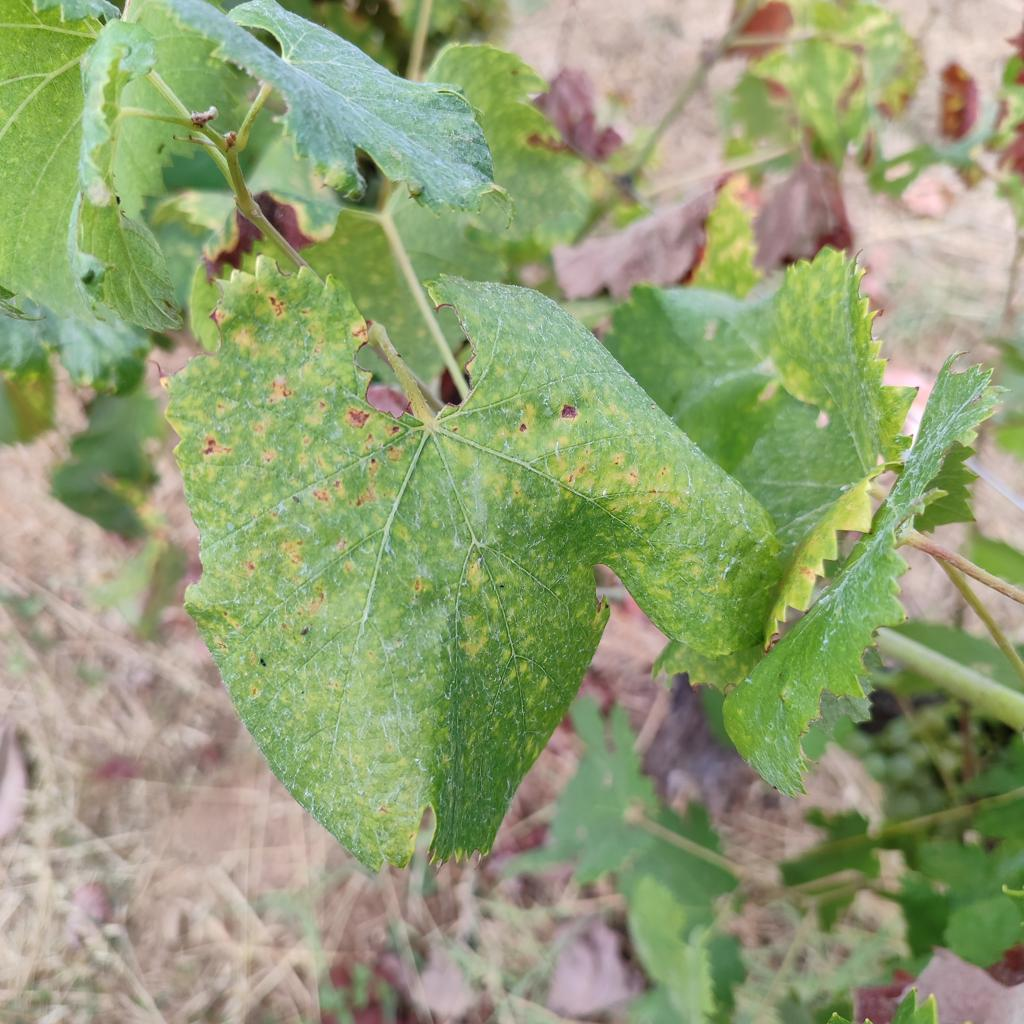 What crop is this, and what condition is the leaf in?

grapevine, esca complex
